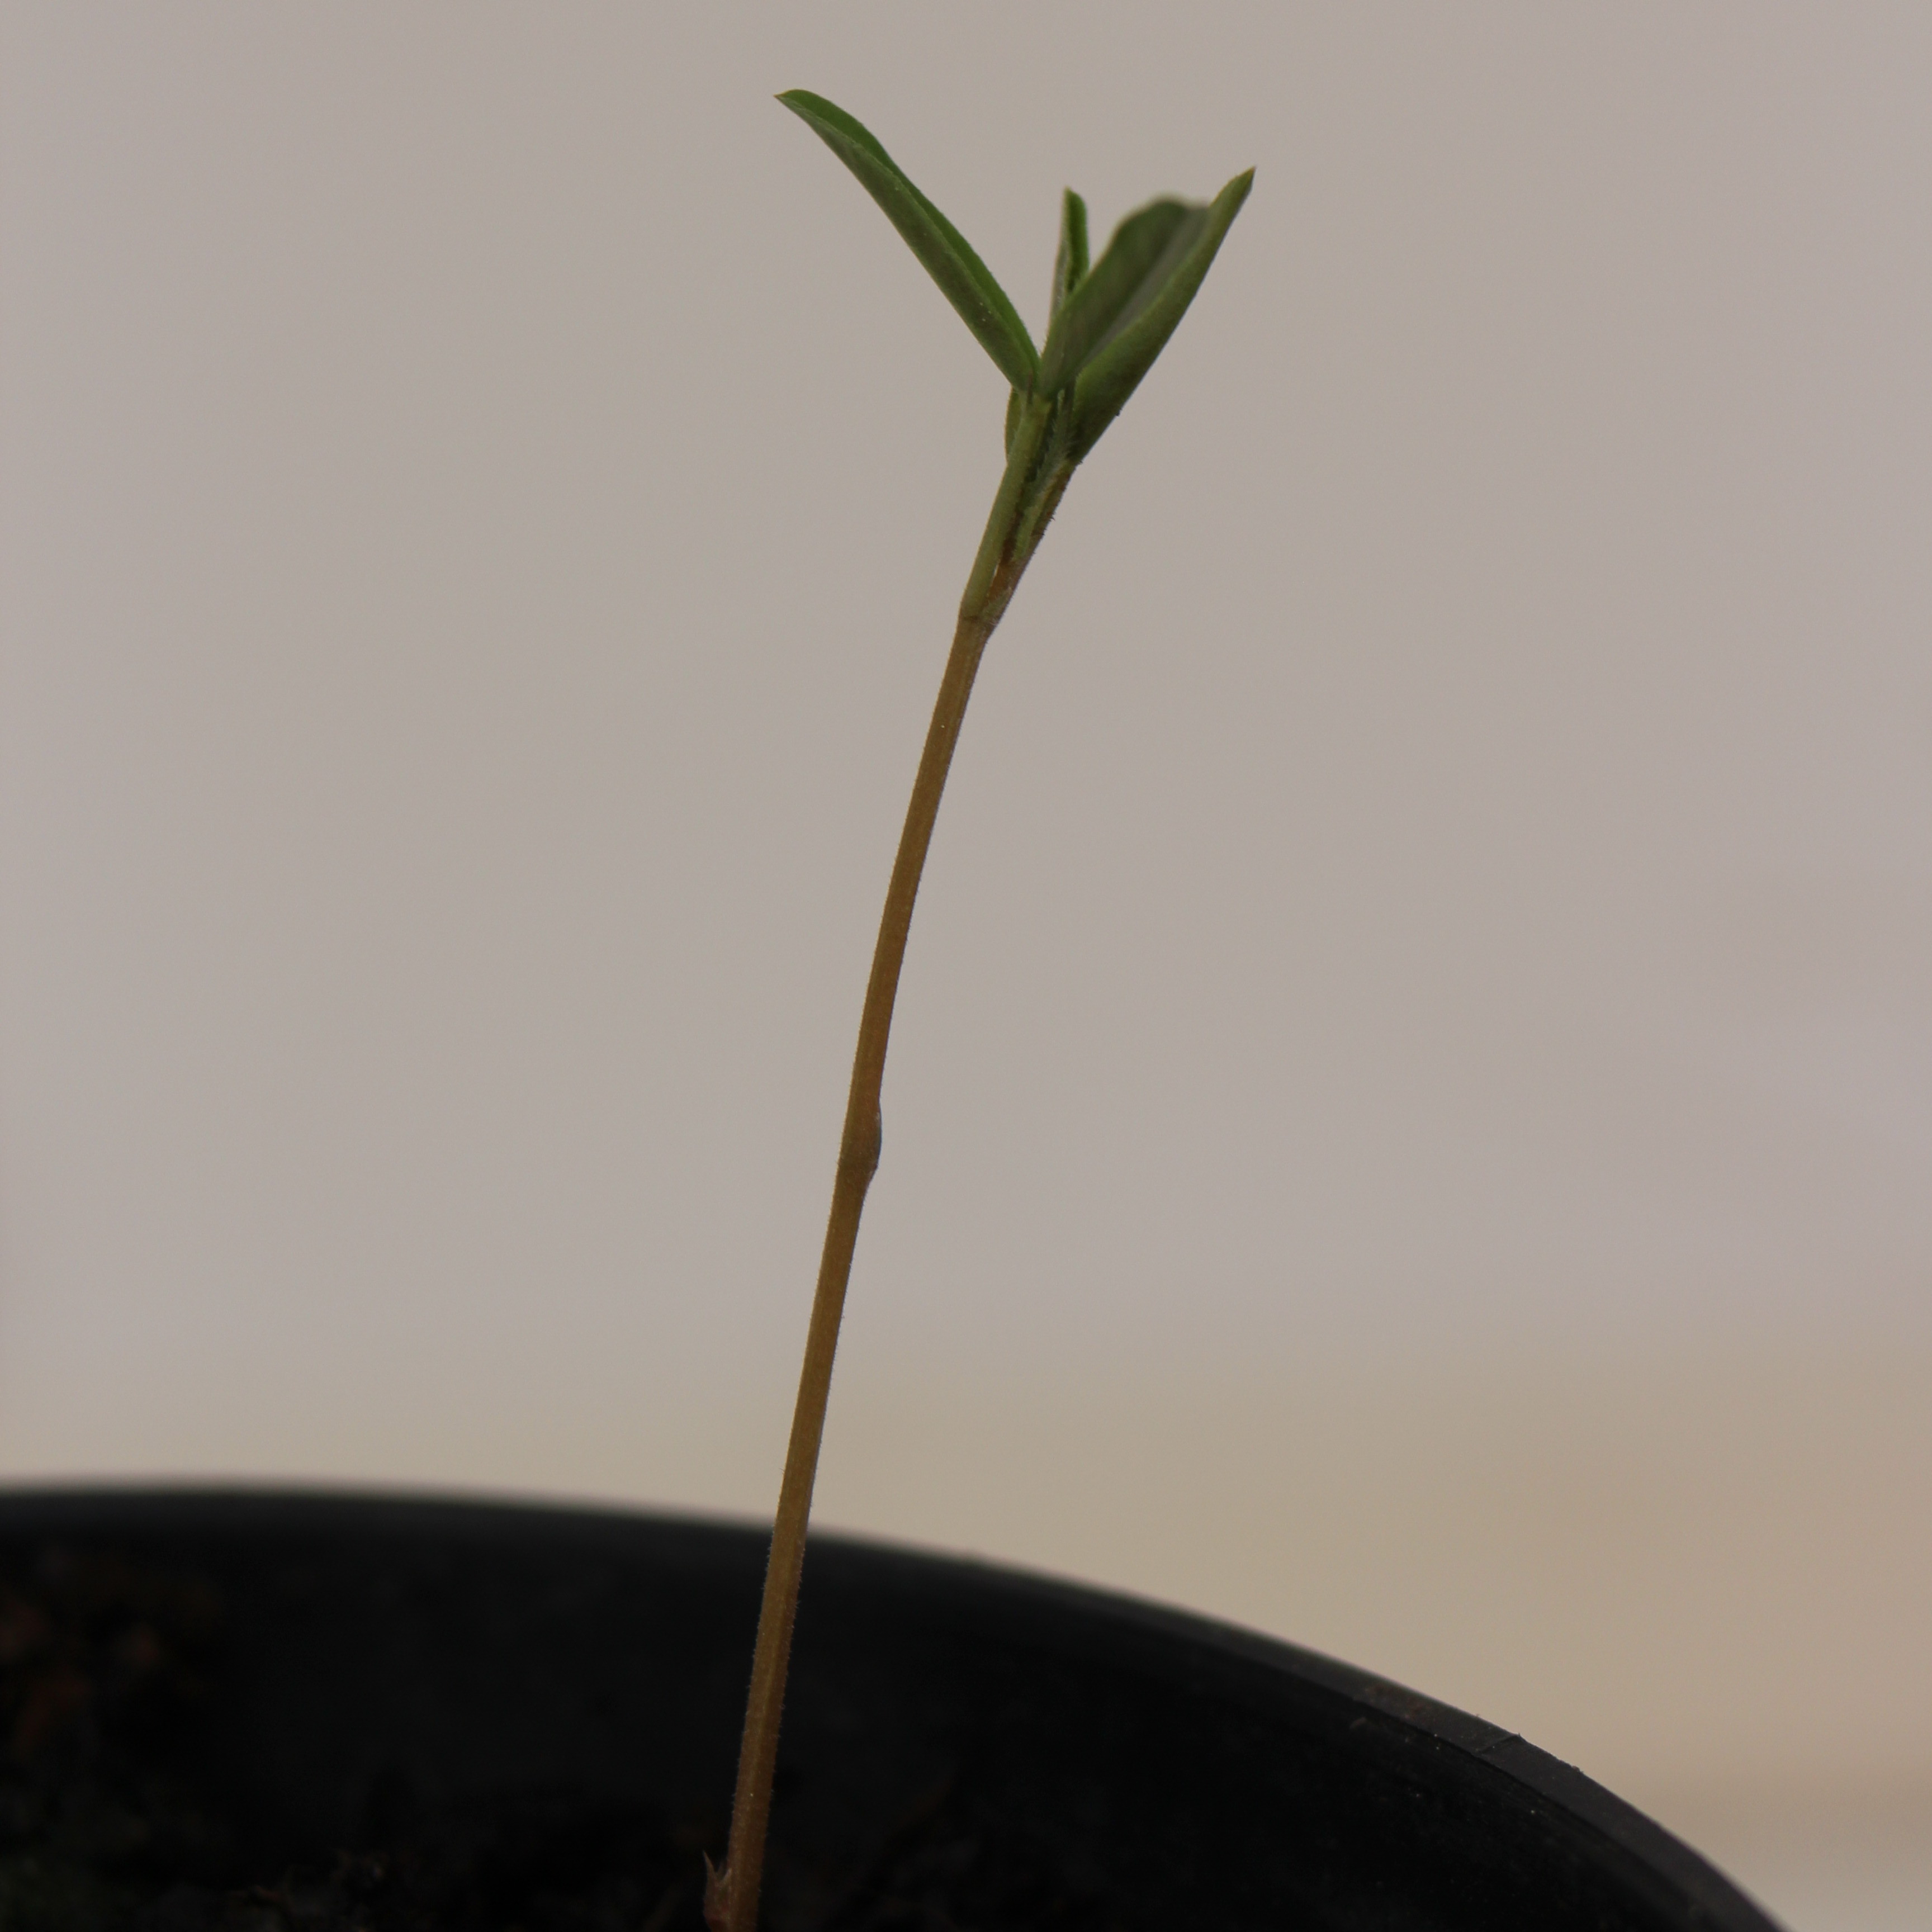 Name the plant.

Vicia sativa
